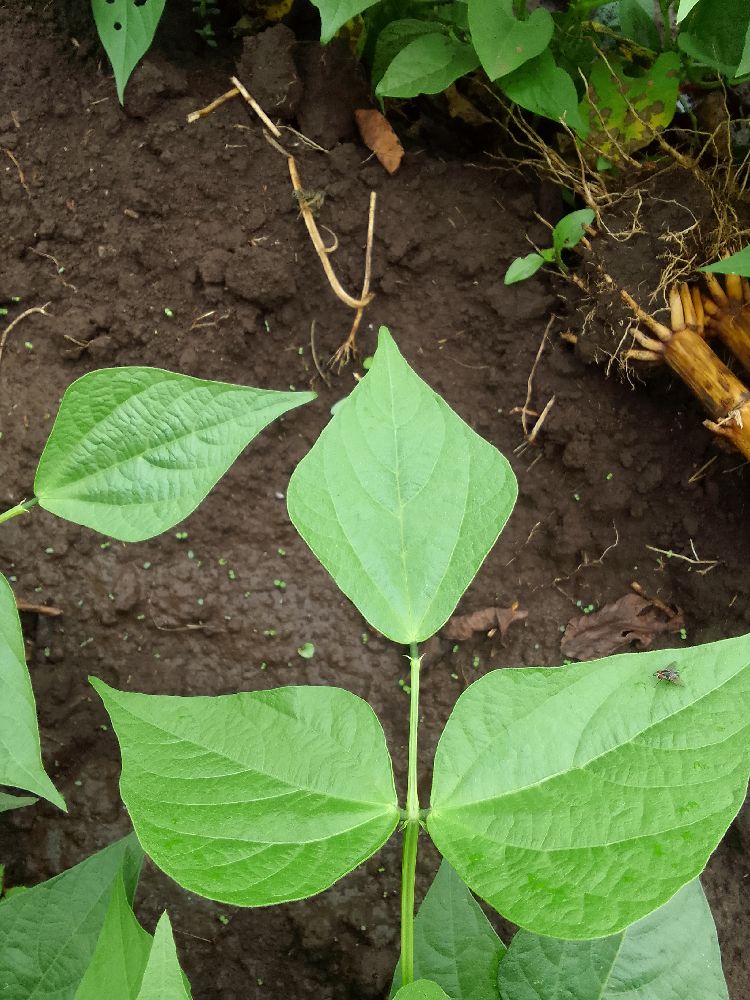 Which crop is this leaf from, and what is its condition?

common bean, healthy
